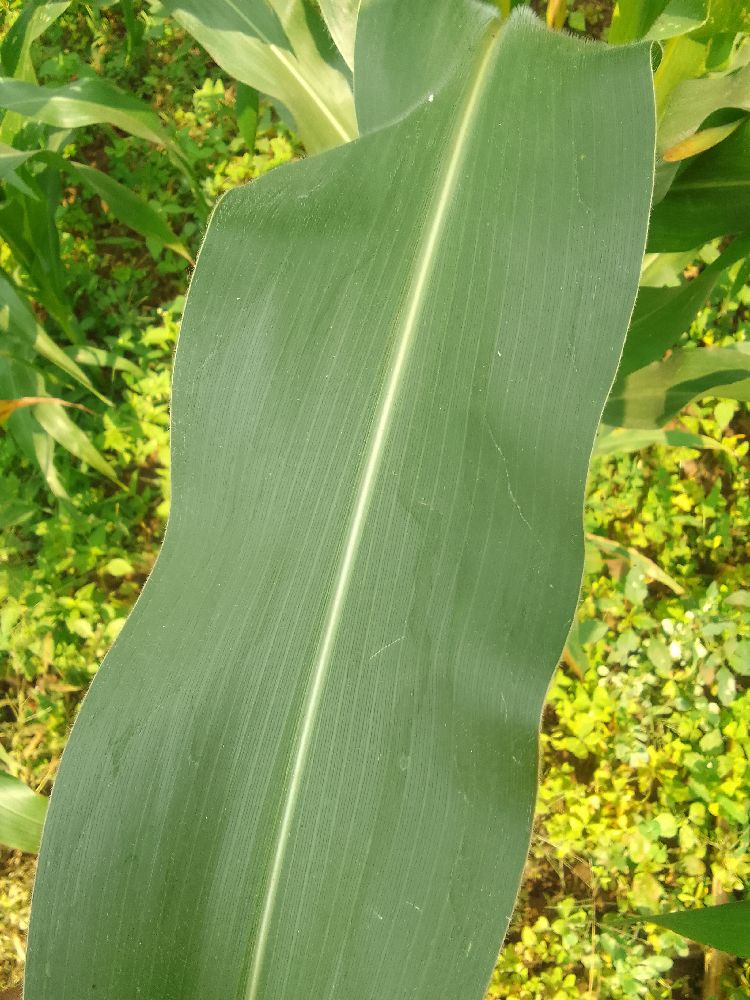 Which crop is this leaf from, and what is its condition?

maize, healthy
